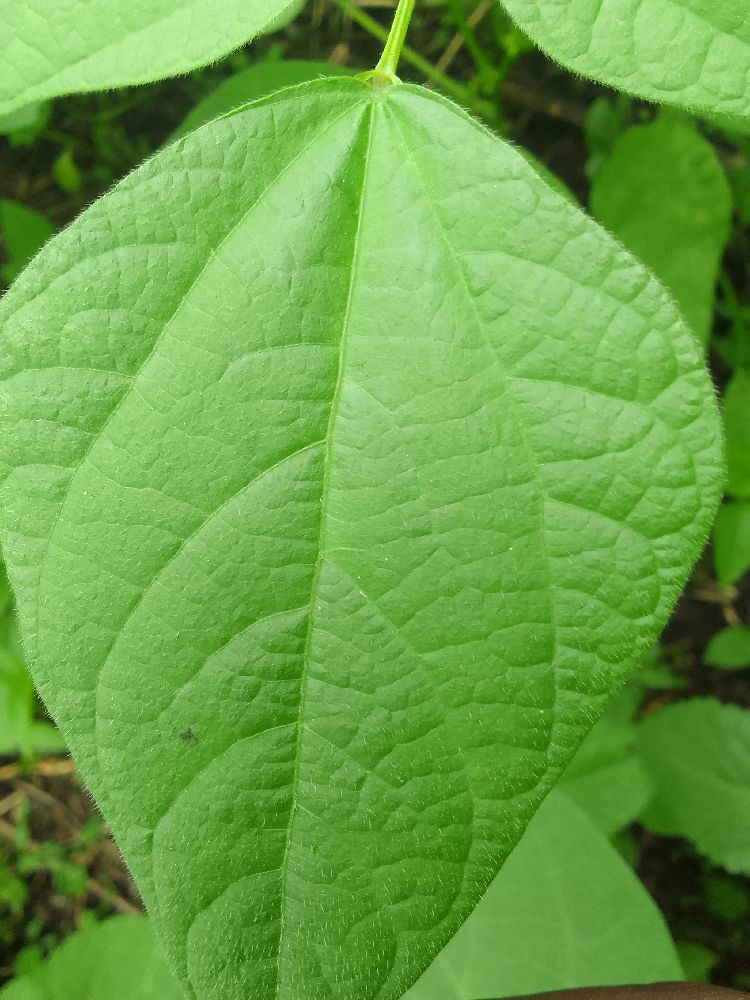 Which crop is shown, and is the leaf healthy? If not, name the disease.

common bean, healthy
